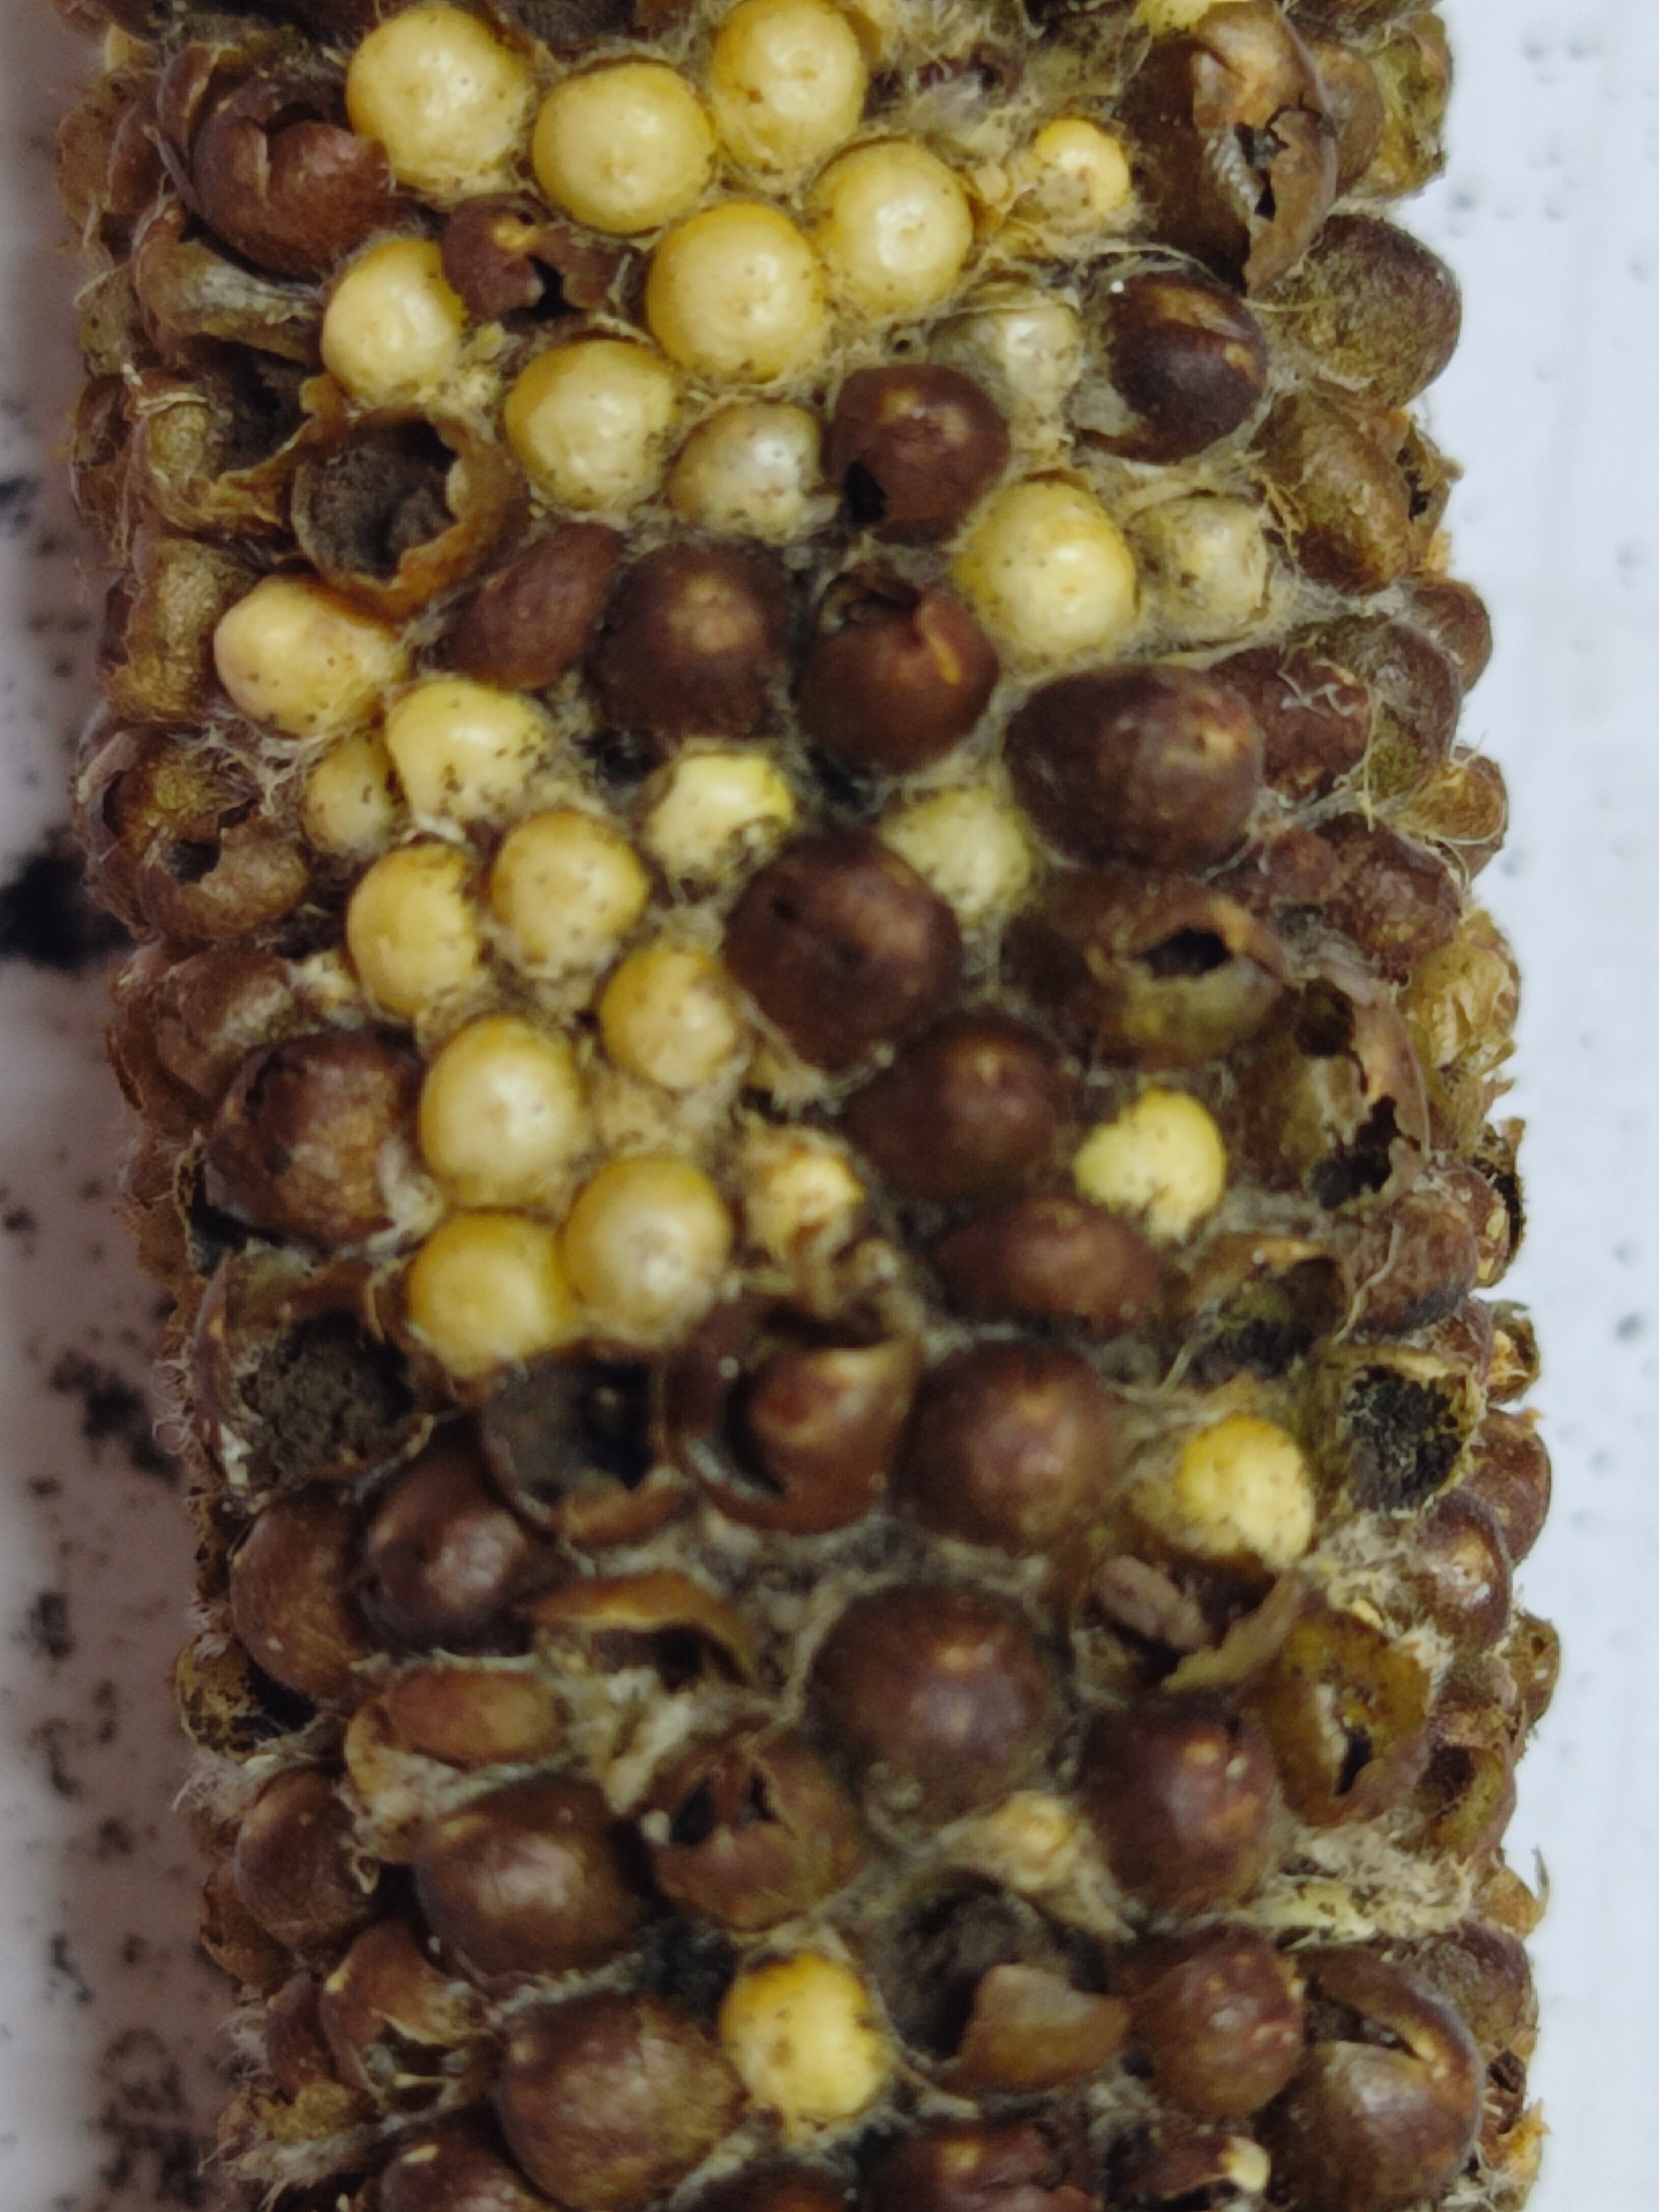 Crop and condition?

pearl millet, smut
